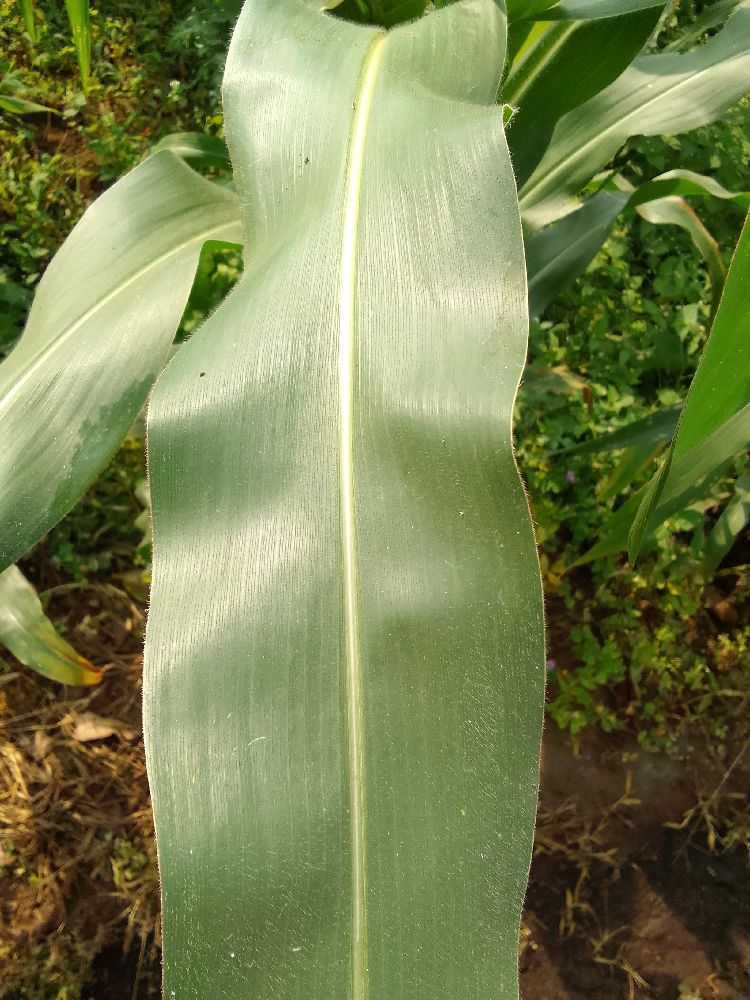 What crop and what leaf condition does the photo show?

maize, healthy
